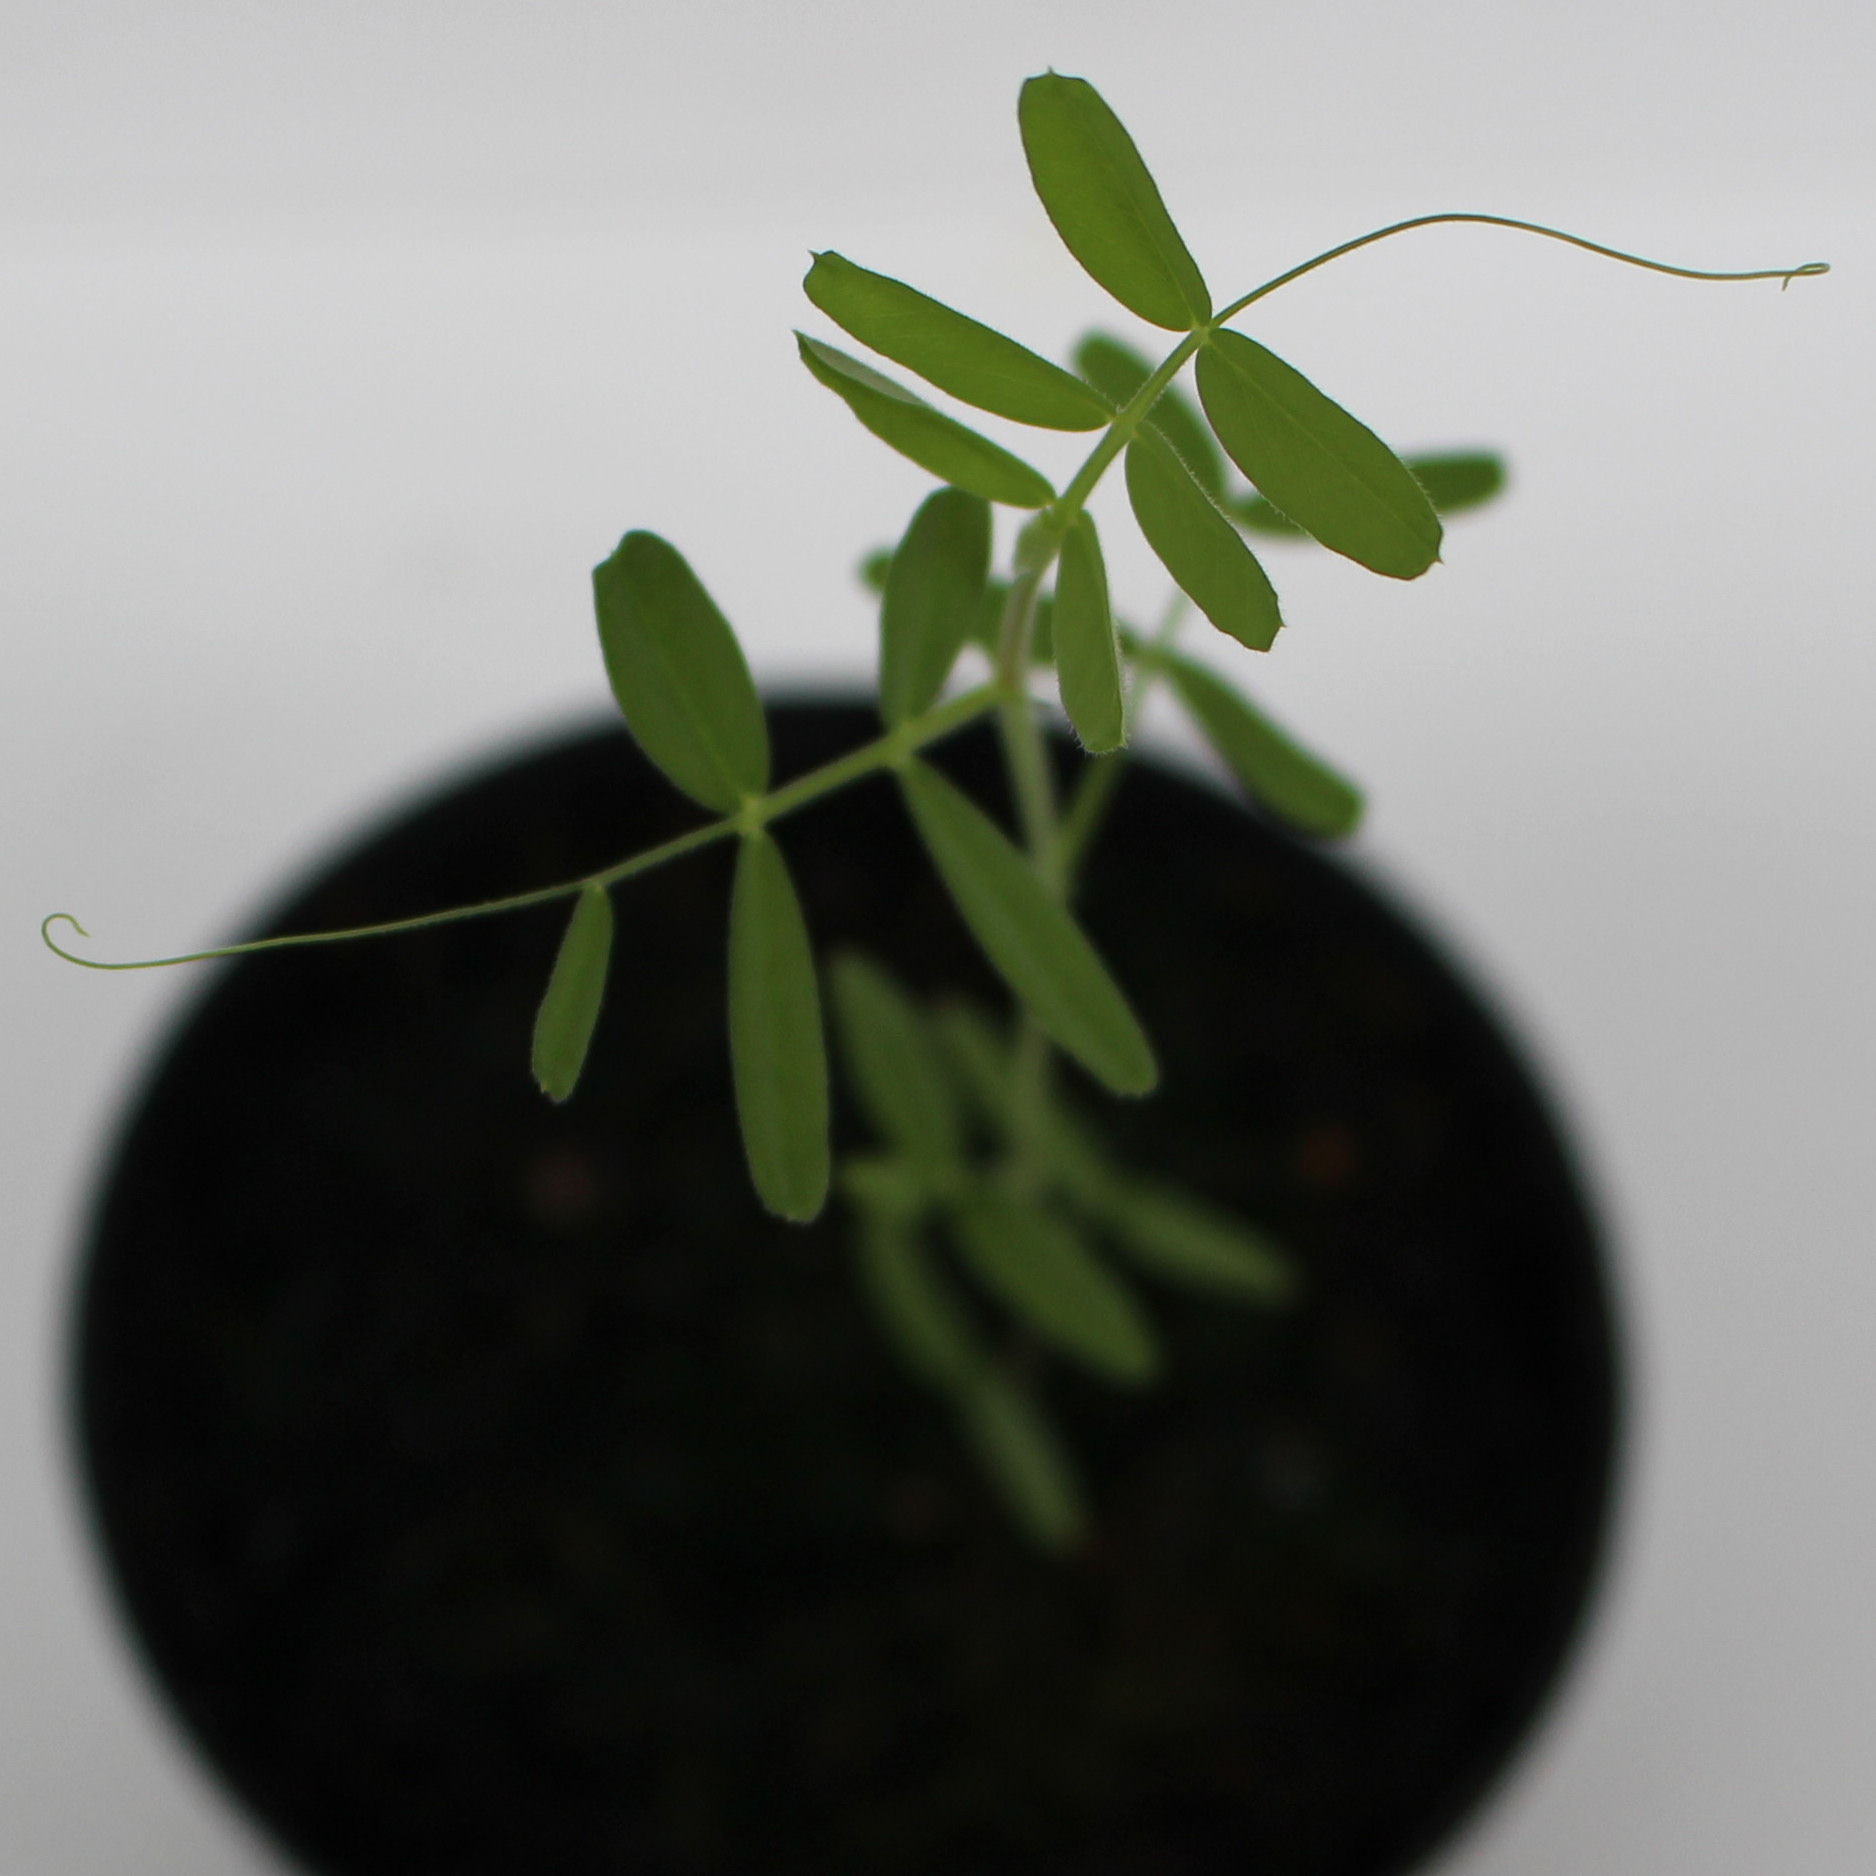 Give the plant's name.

Vicia sativa
